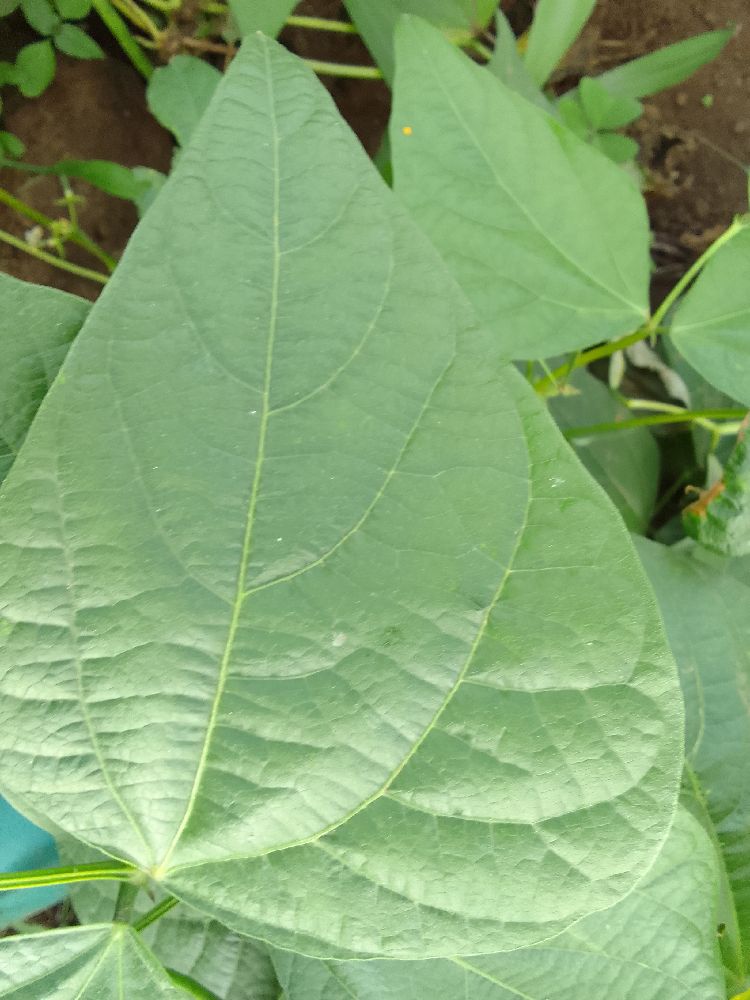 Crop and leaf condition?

common bean, healthy
